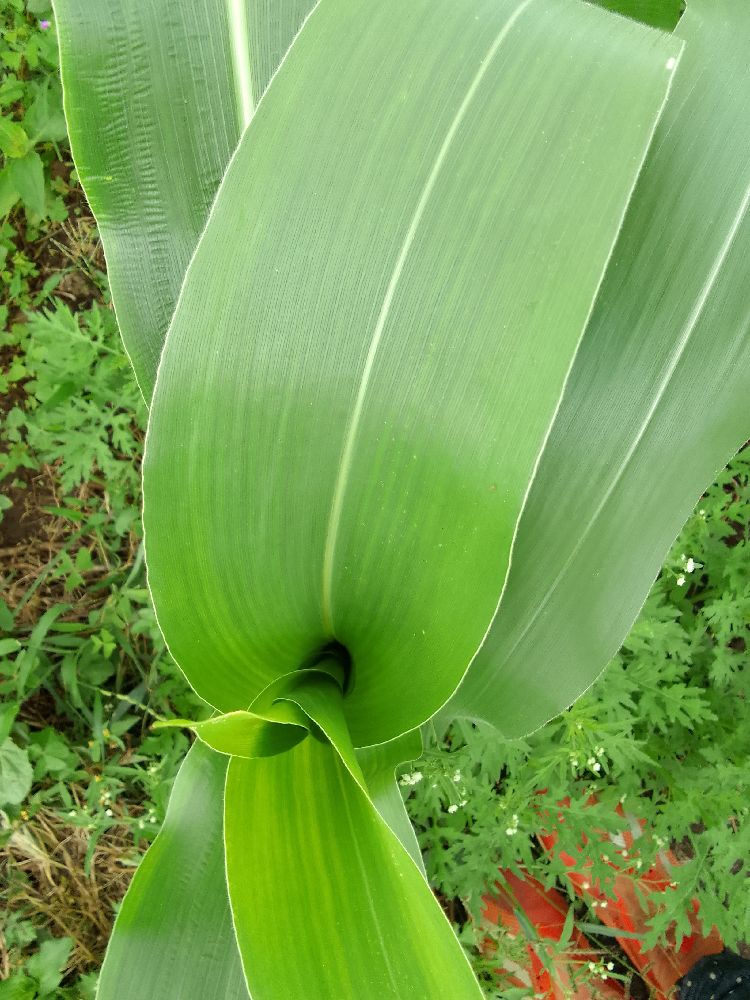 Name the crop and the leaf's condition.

maize, healthy
